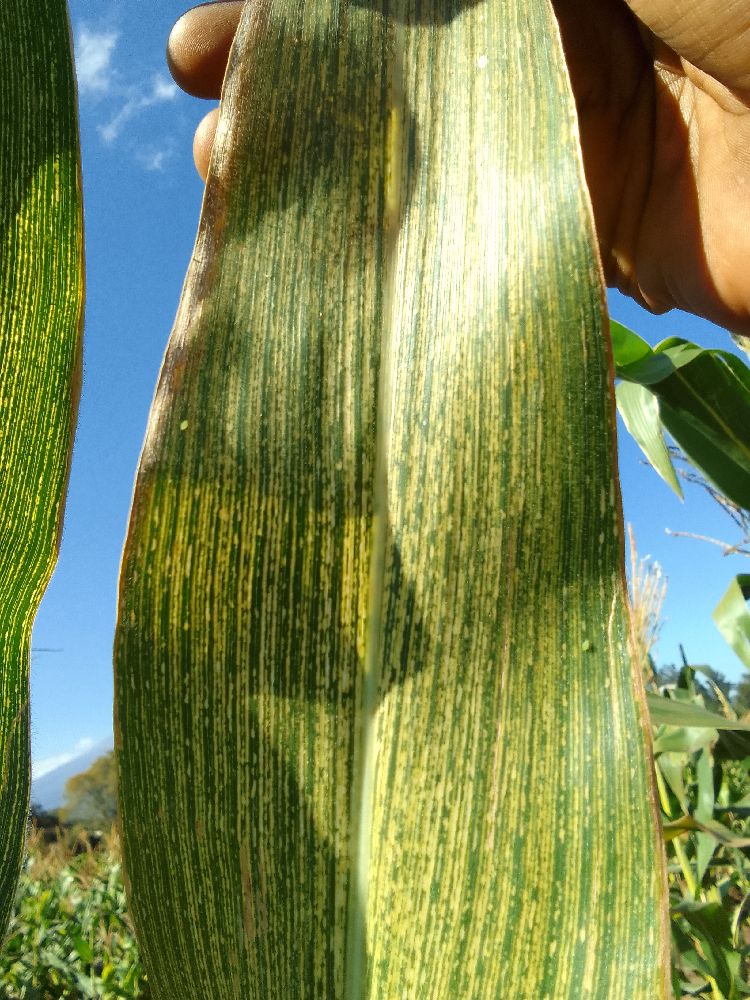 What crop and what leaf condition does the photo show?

maize, maize streak virus
